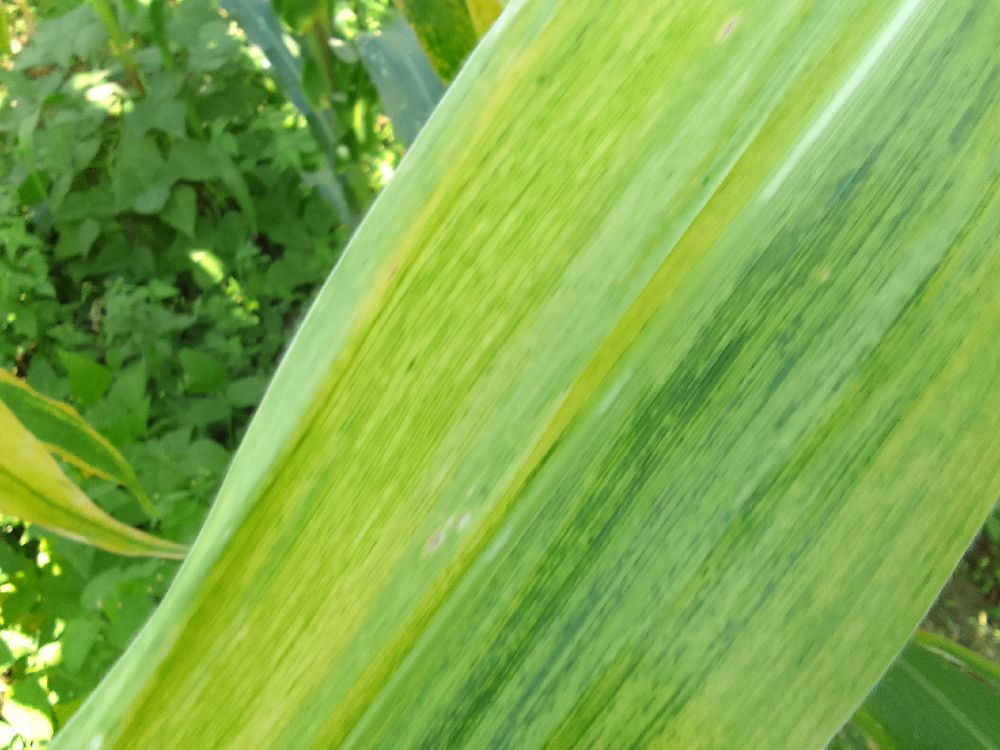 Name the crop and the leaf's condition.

maize, maize lethal necrosis
